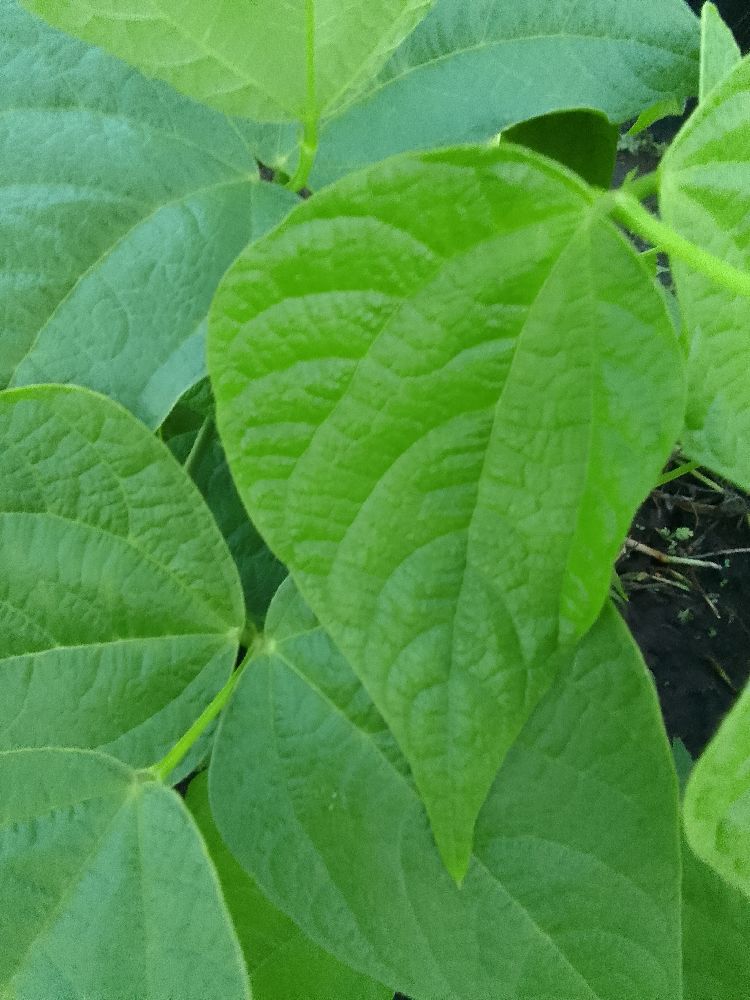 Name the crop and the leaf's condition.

common bean, healthy
